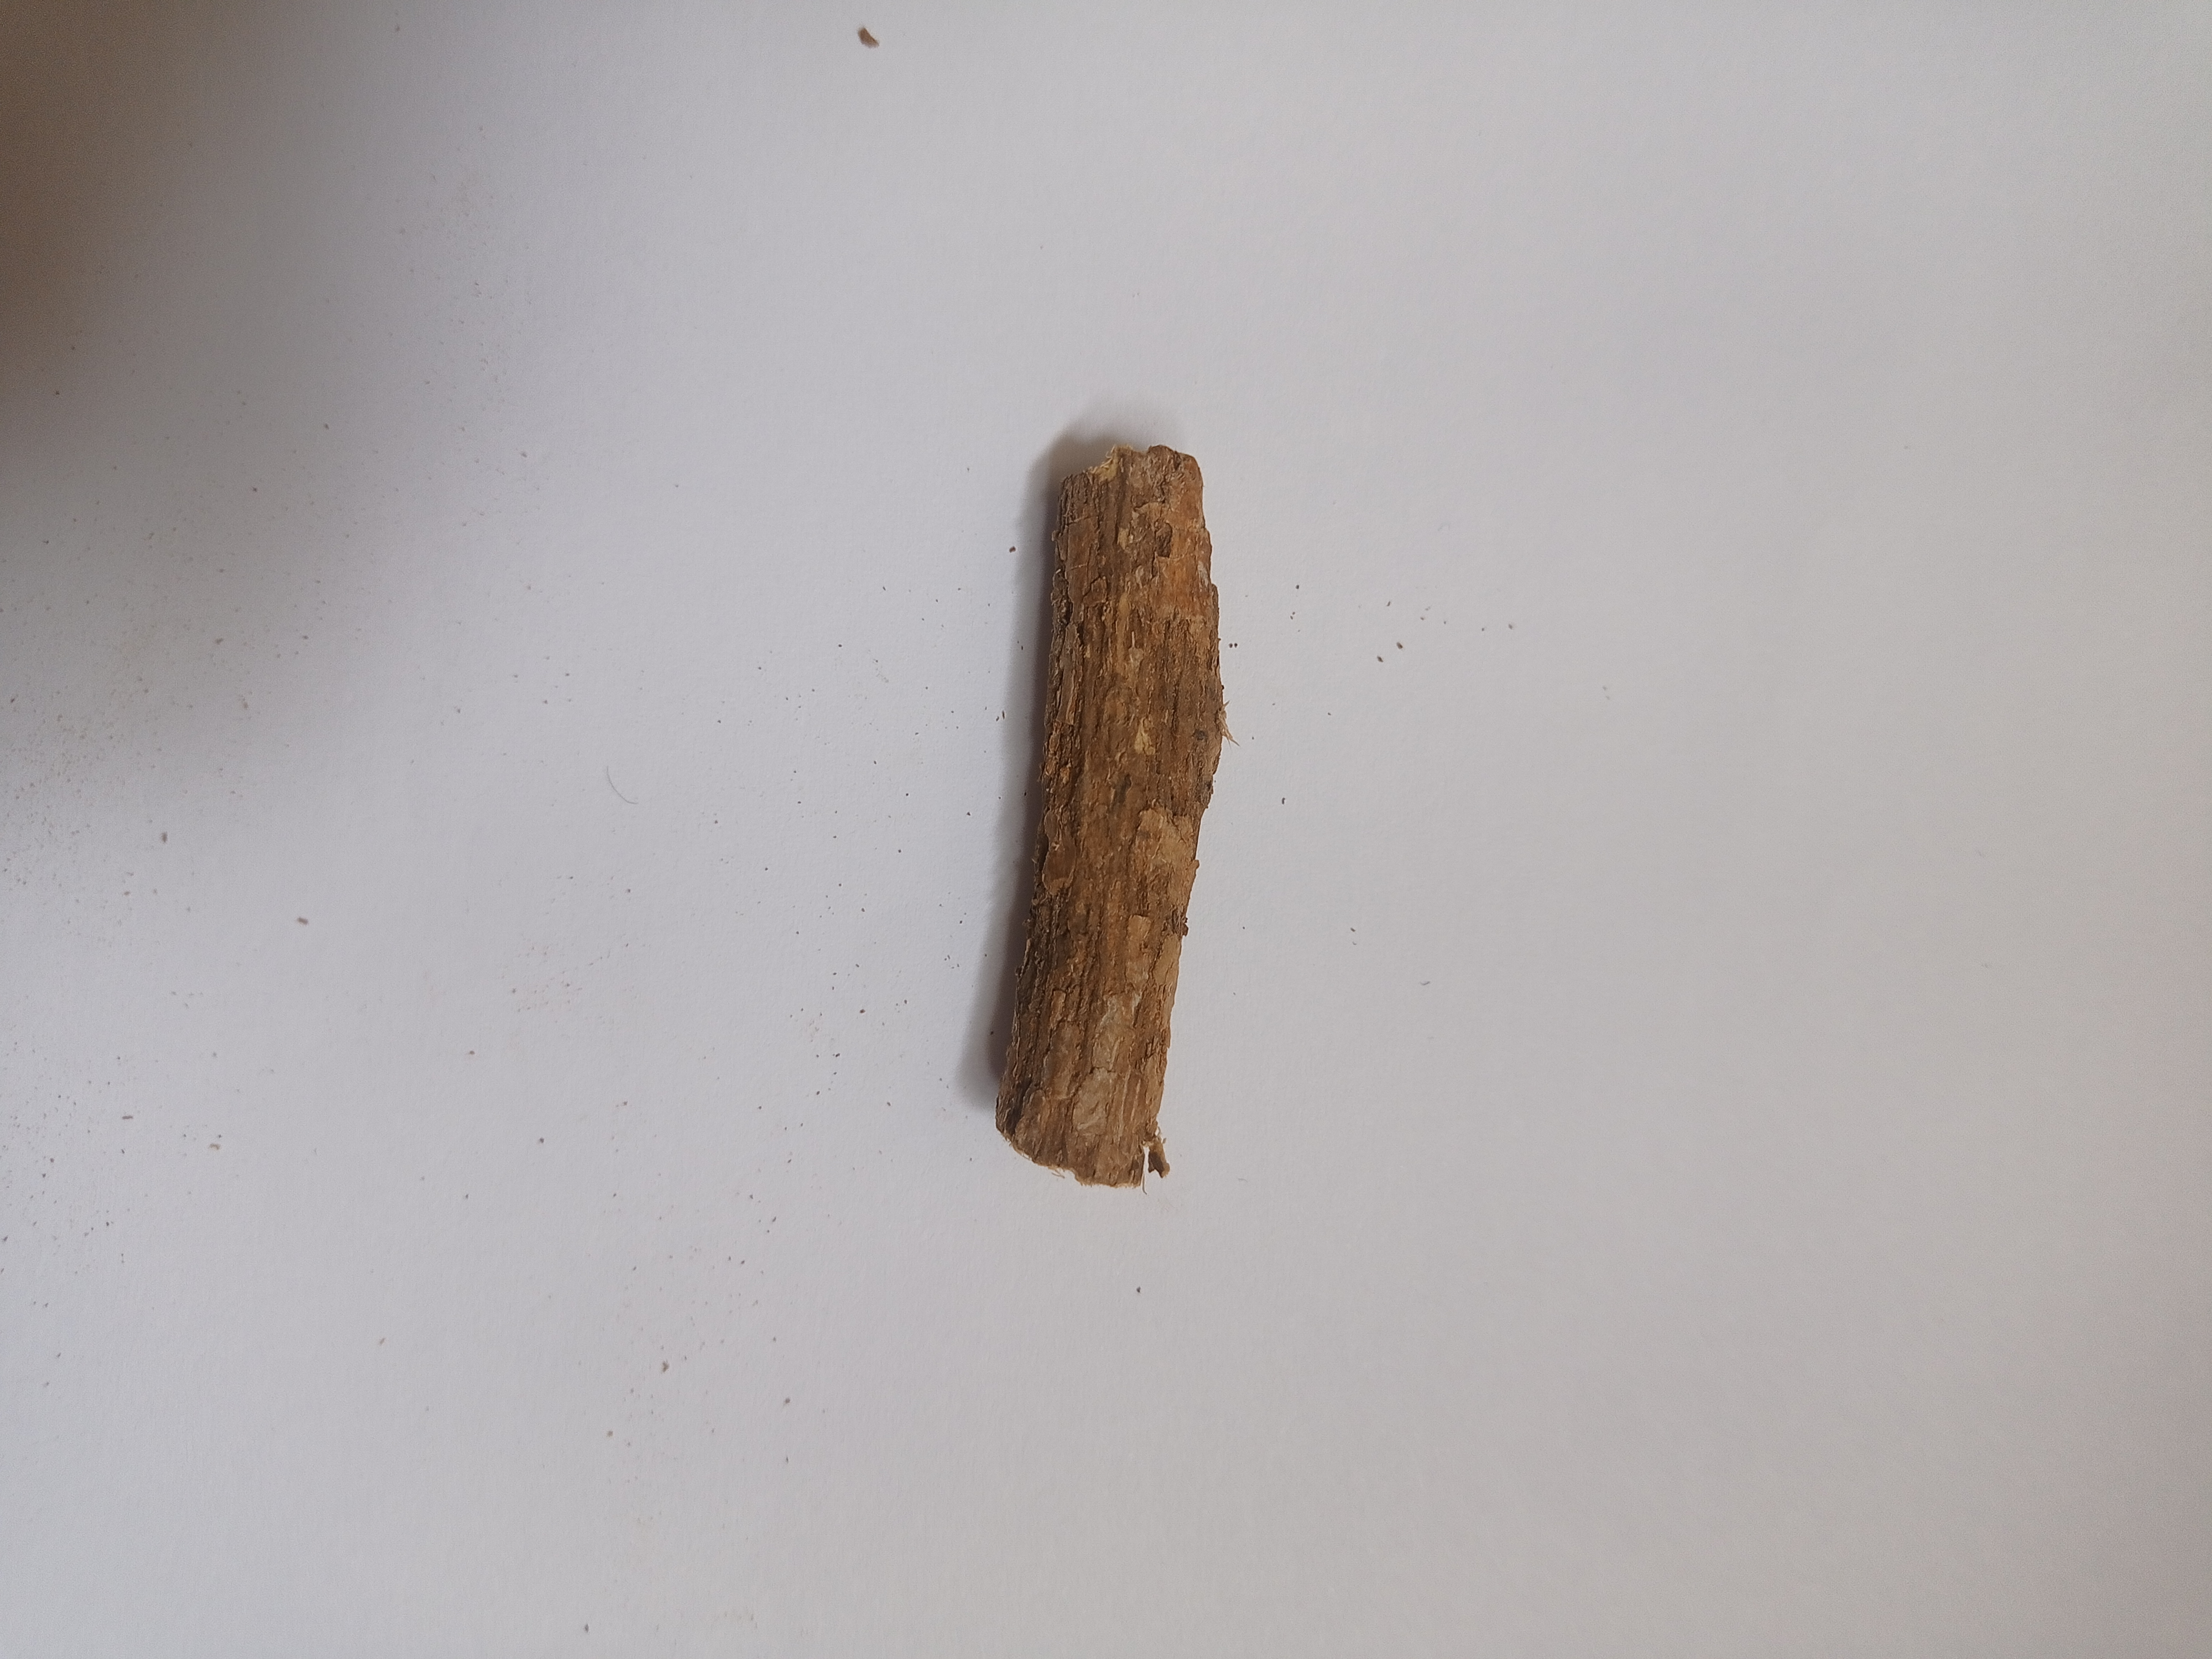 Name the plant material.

jesthamadh
